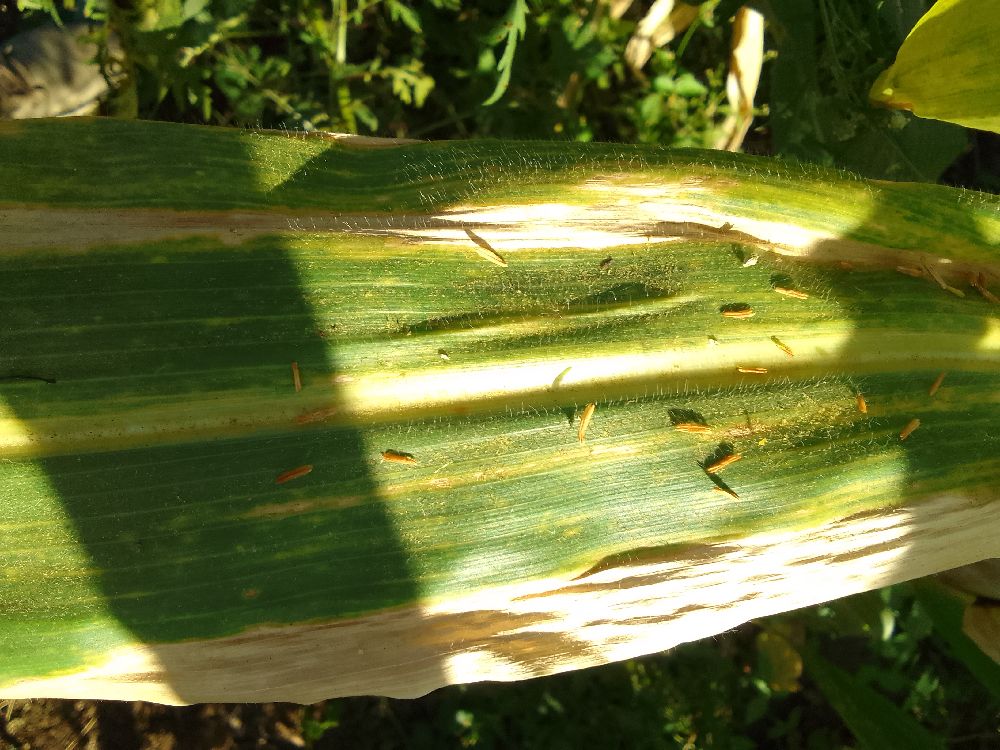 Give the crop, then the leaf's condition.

maize, maize lethal necrosis
